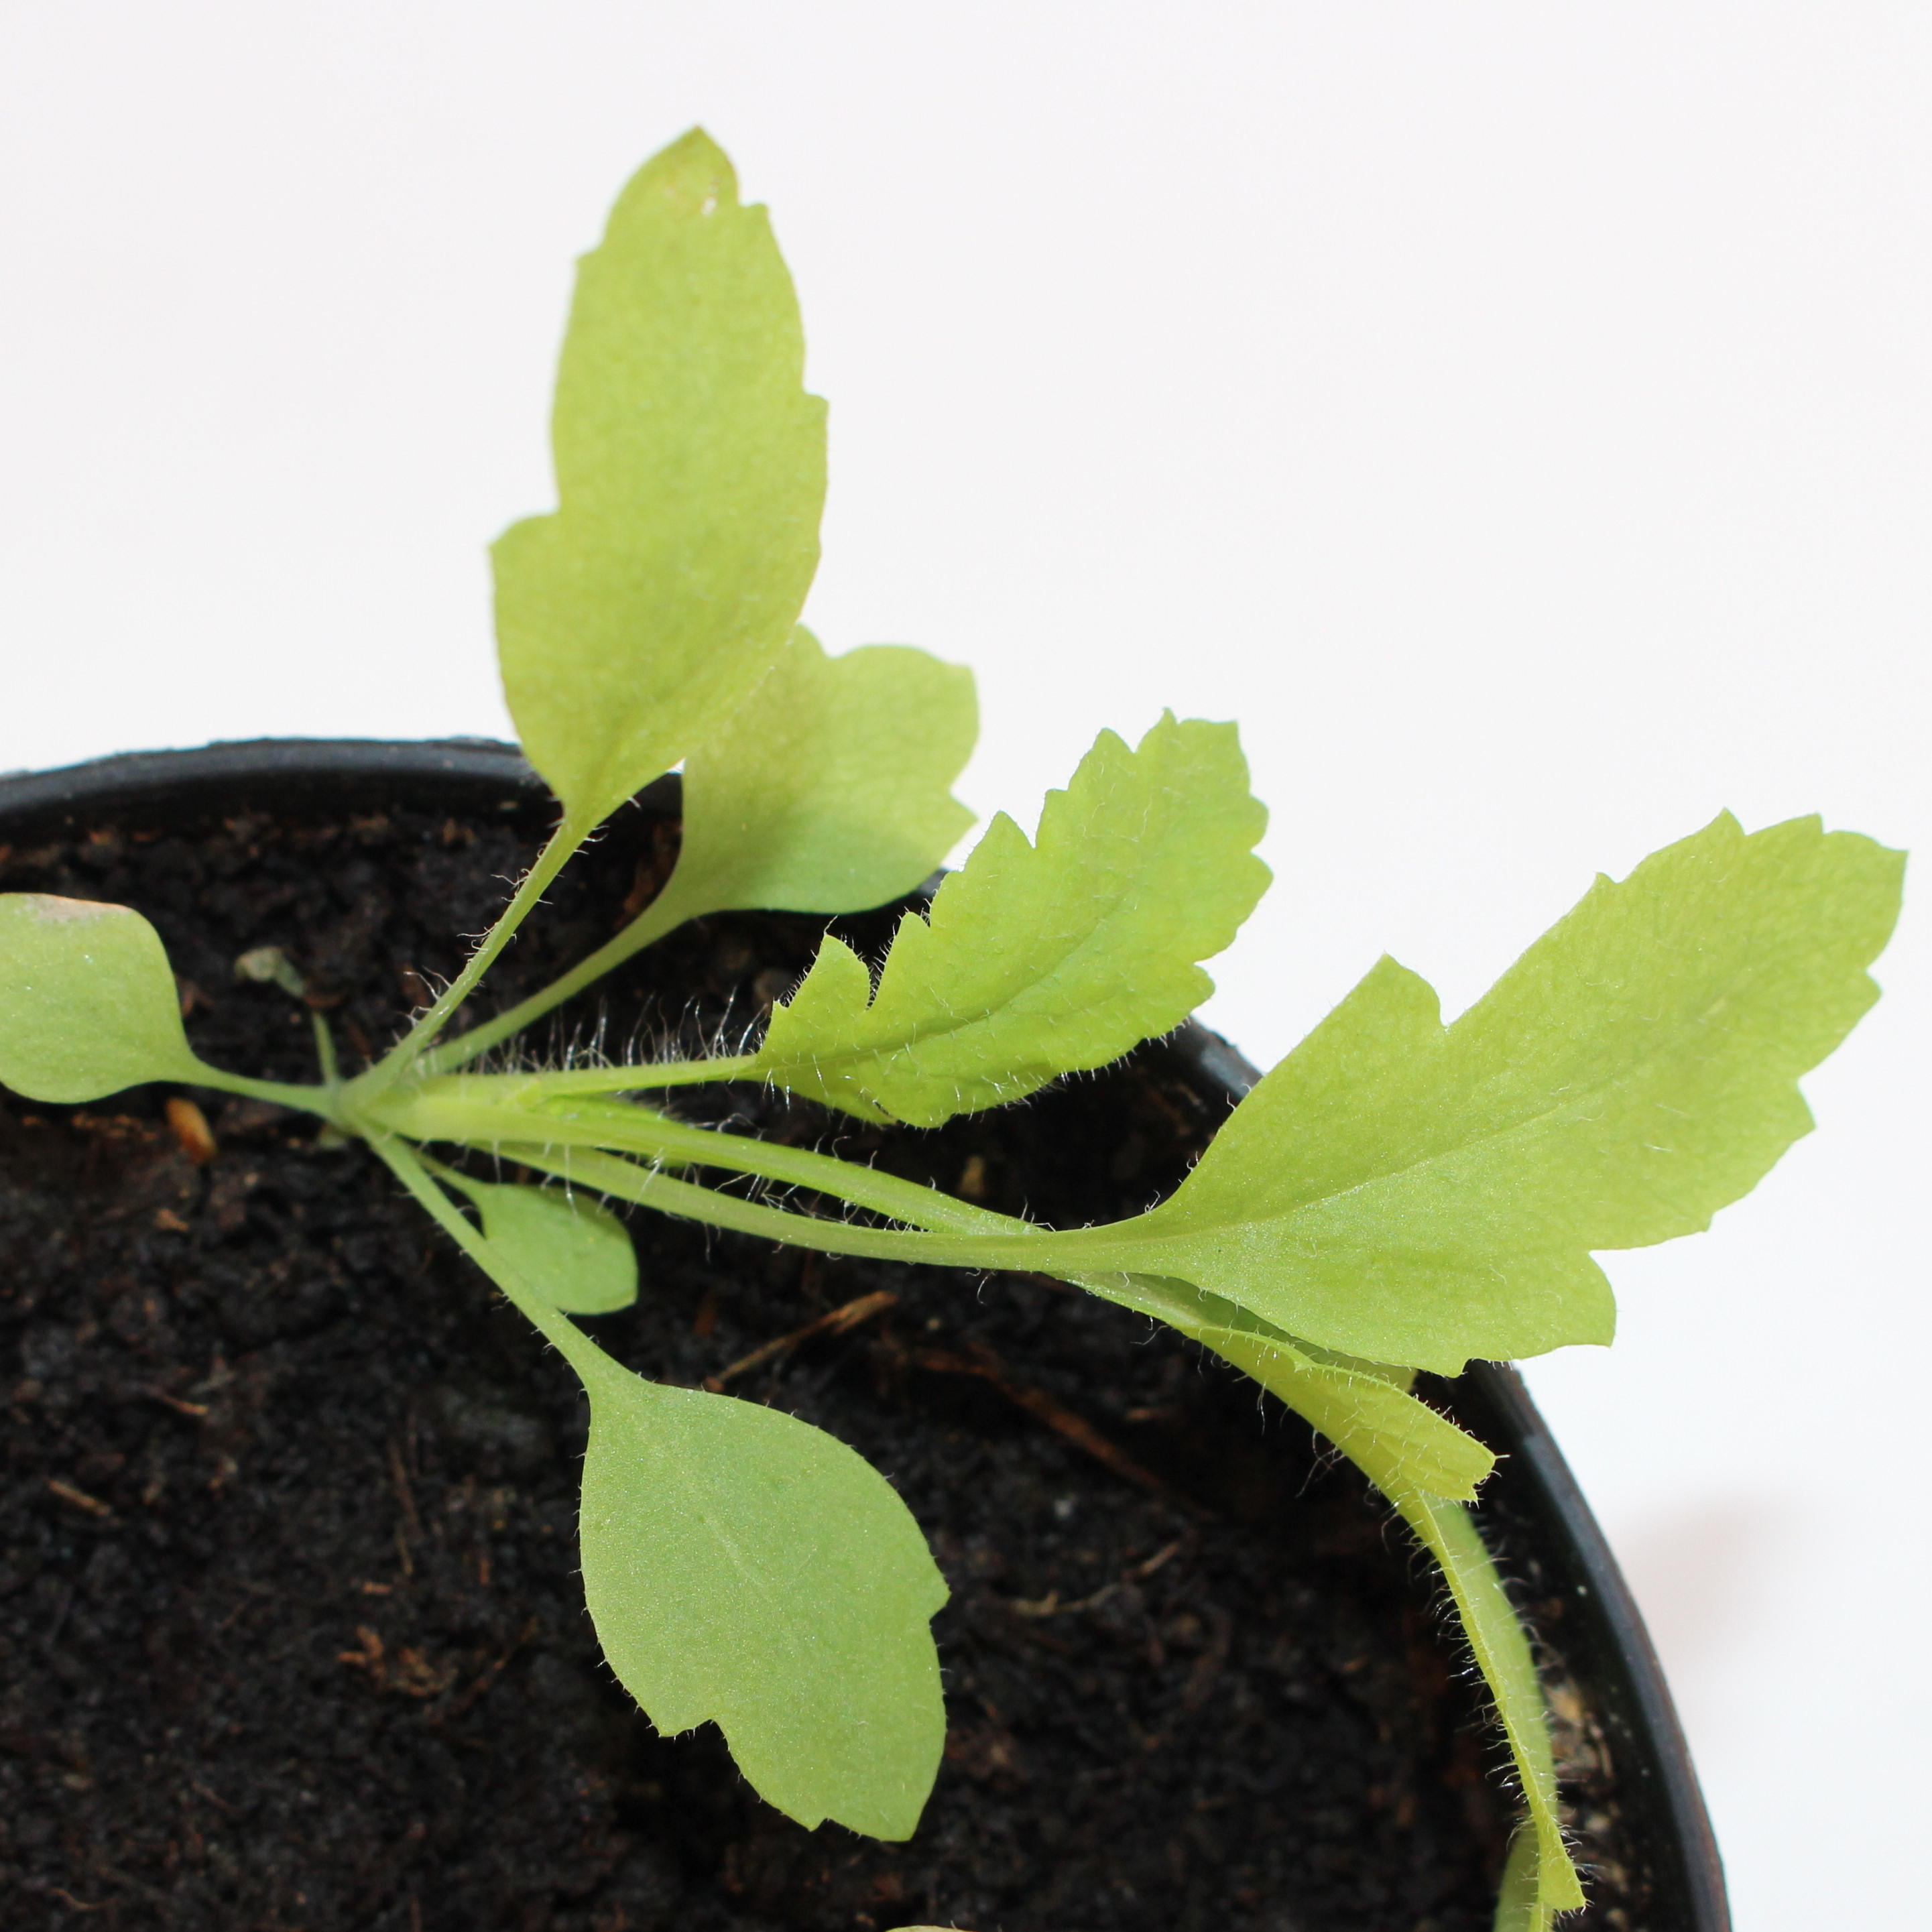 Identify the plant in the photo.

Papaver rhoeas
